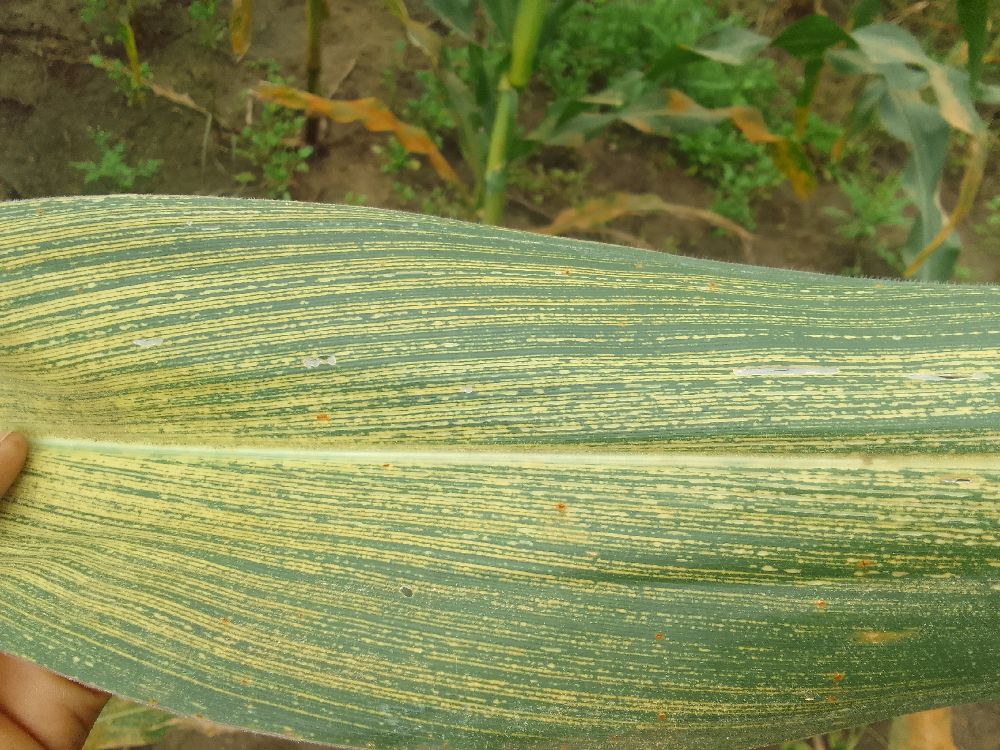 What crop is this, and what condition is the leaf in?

maize, maize streak virus
